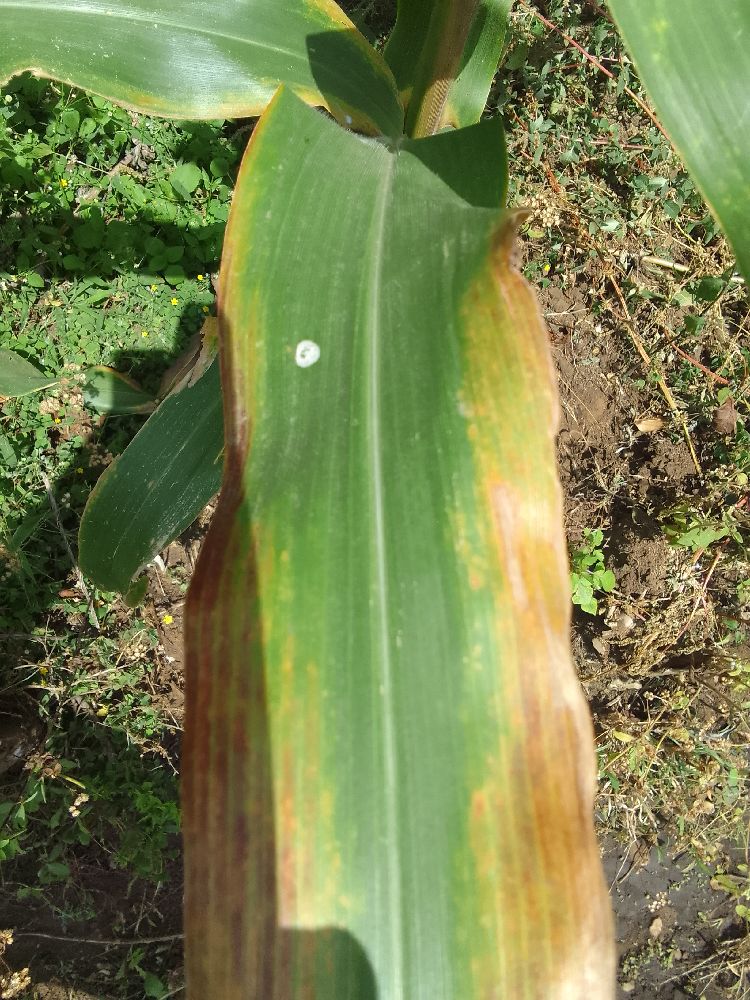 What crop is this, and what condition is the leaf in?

maize, healthy
